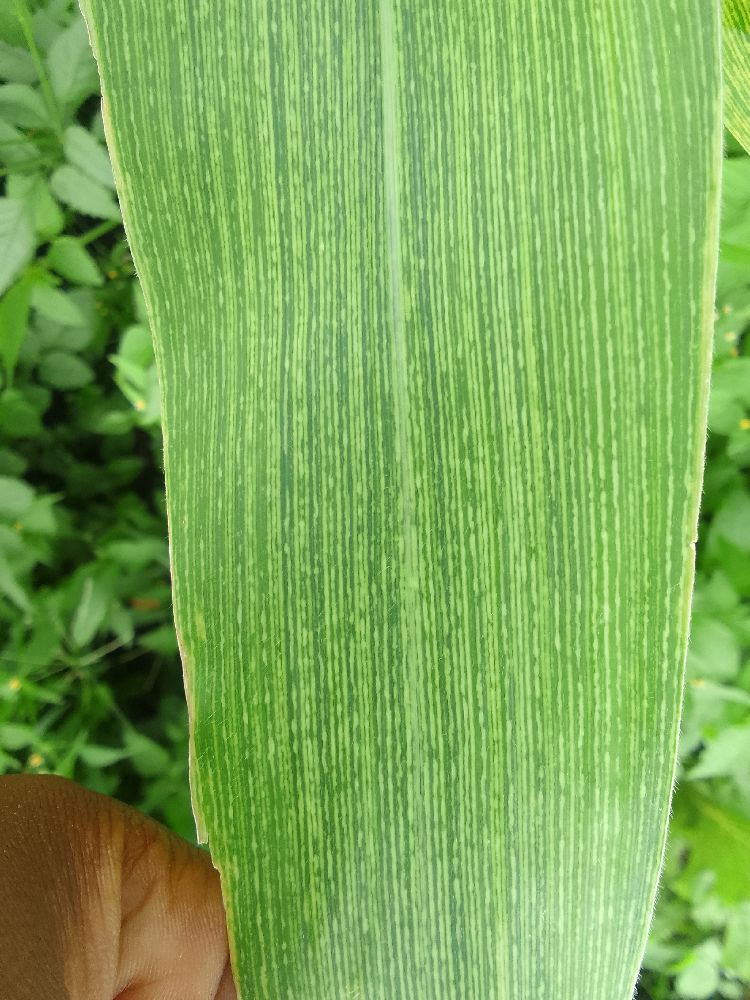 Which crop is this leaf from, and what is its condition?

maize, maize streak virus
